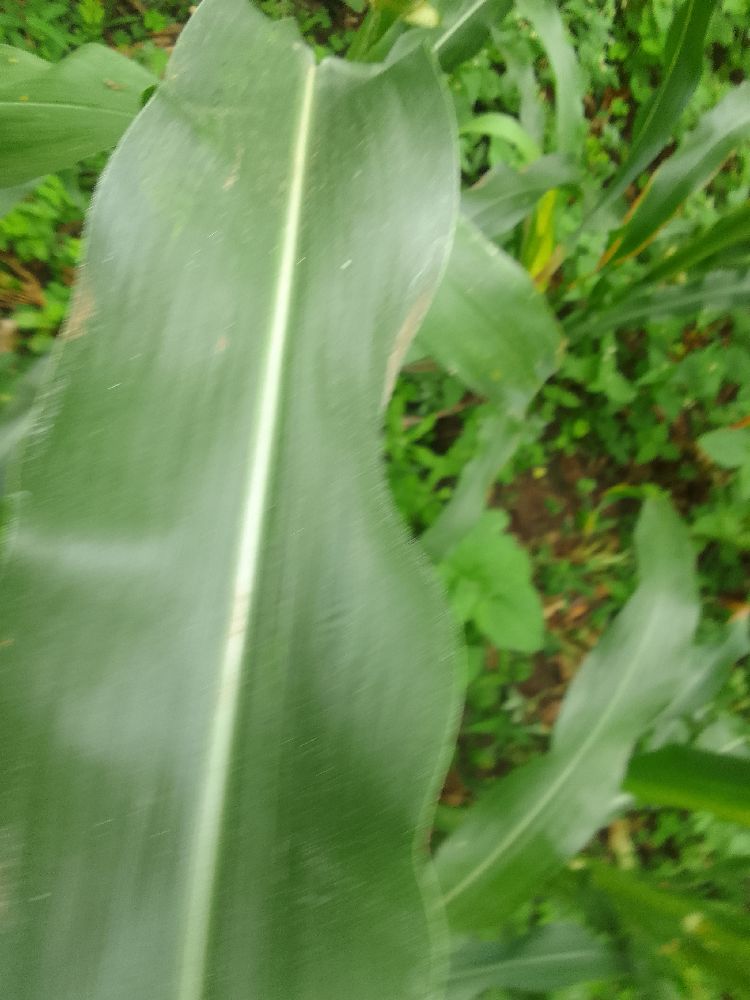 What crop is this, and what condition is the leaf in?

maize, healthy
